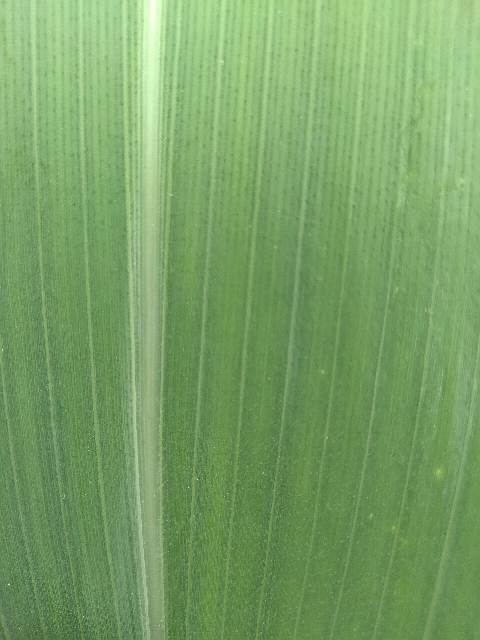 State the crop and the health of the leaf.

maize, healthy
